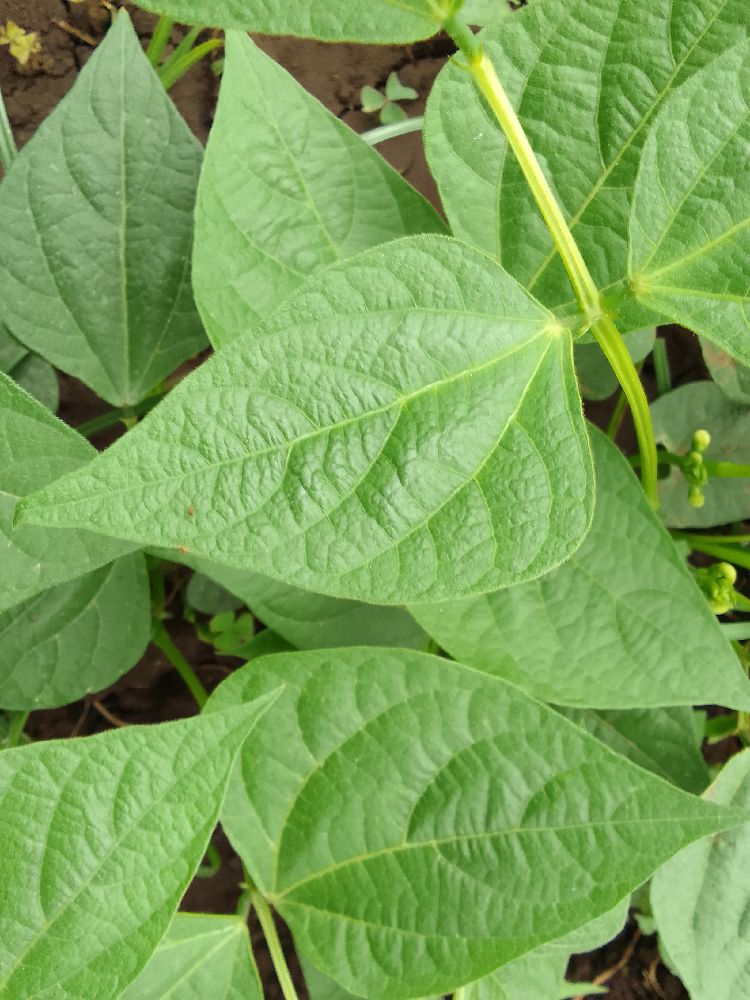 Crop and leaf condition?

common bean, healthy
